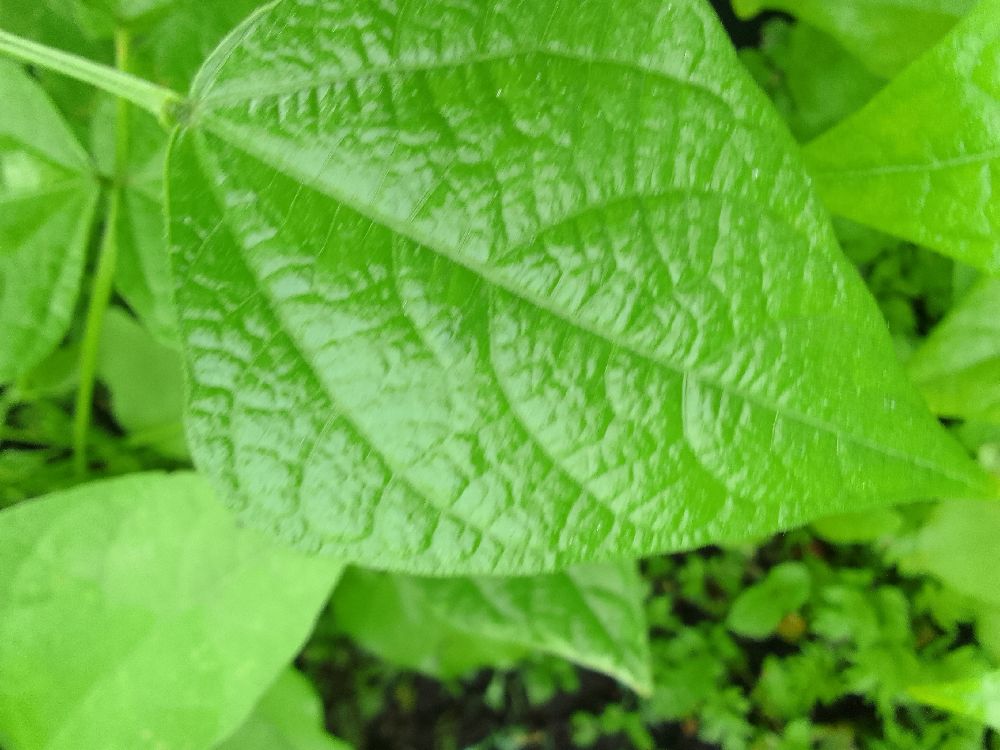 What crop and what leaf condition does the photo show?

common bean, healthy
